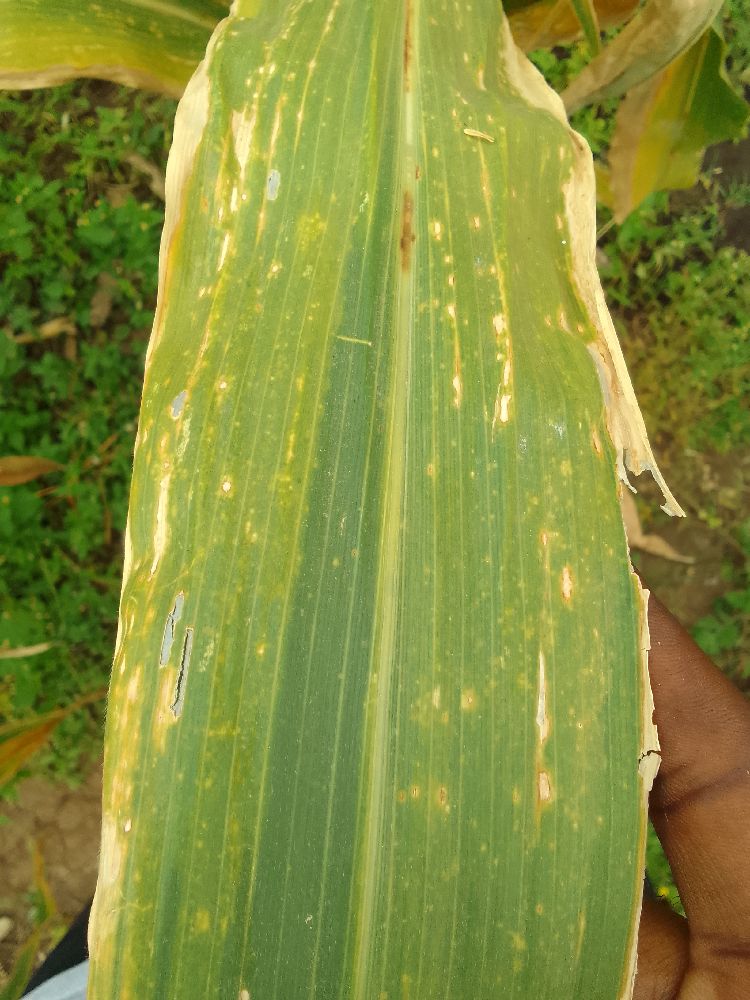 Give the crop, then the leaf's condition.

maize, maize lethal necrosis
